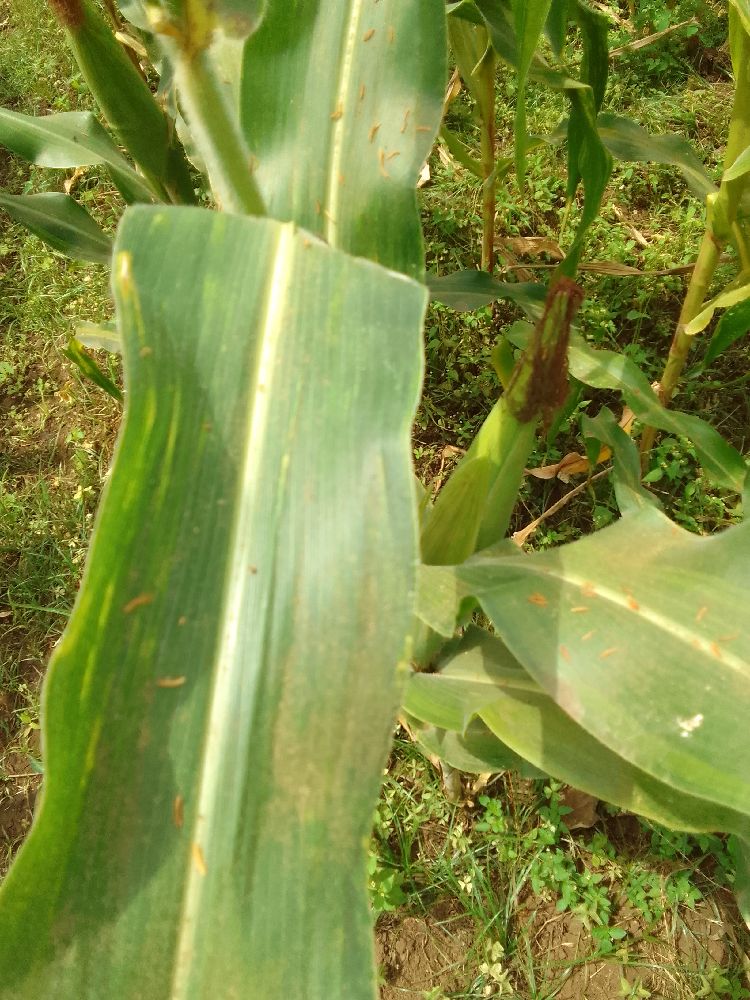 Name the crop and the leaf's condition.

maize, maize lethal necrosis
